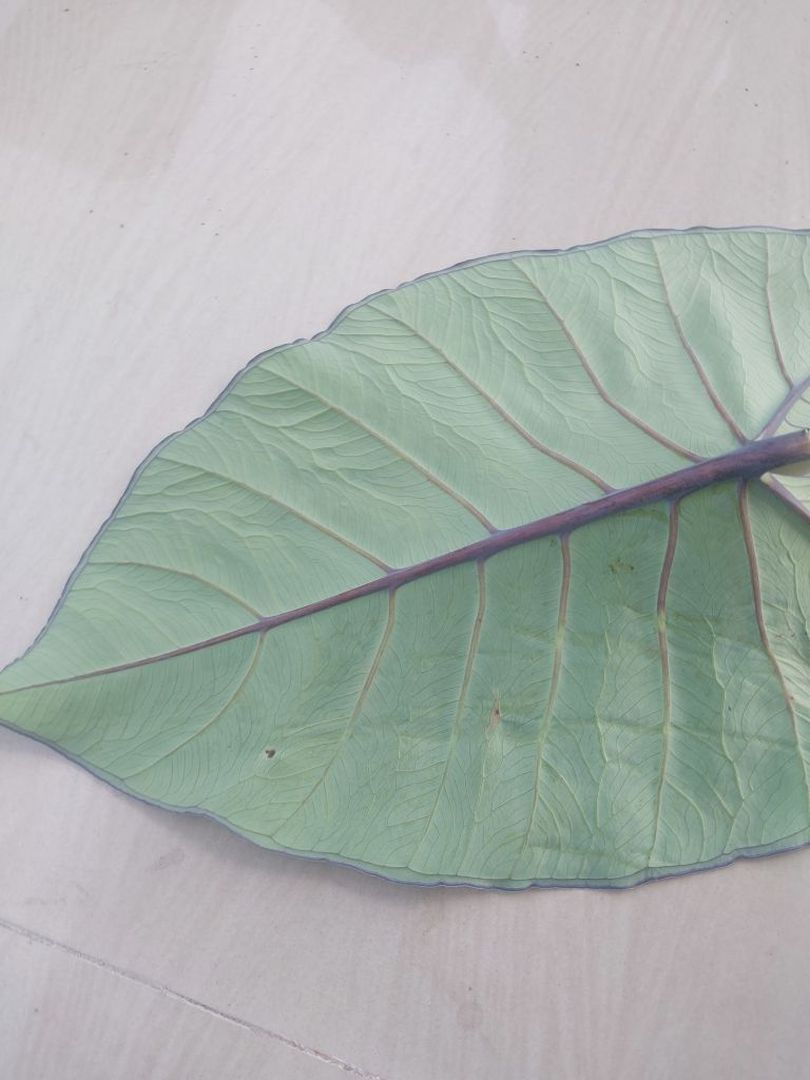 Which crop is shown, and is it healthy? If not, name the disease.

taro, healthy
